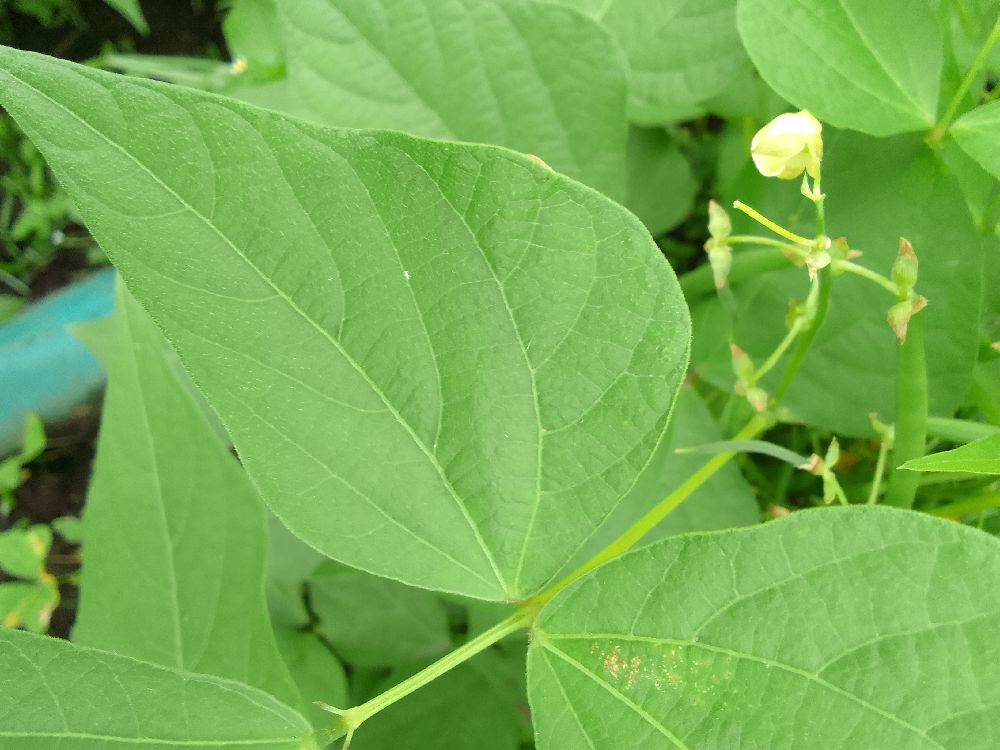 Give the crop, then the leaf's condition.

common bean, healthy
